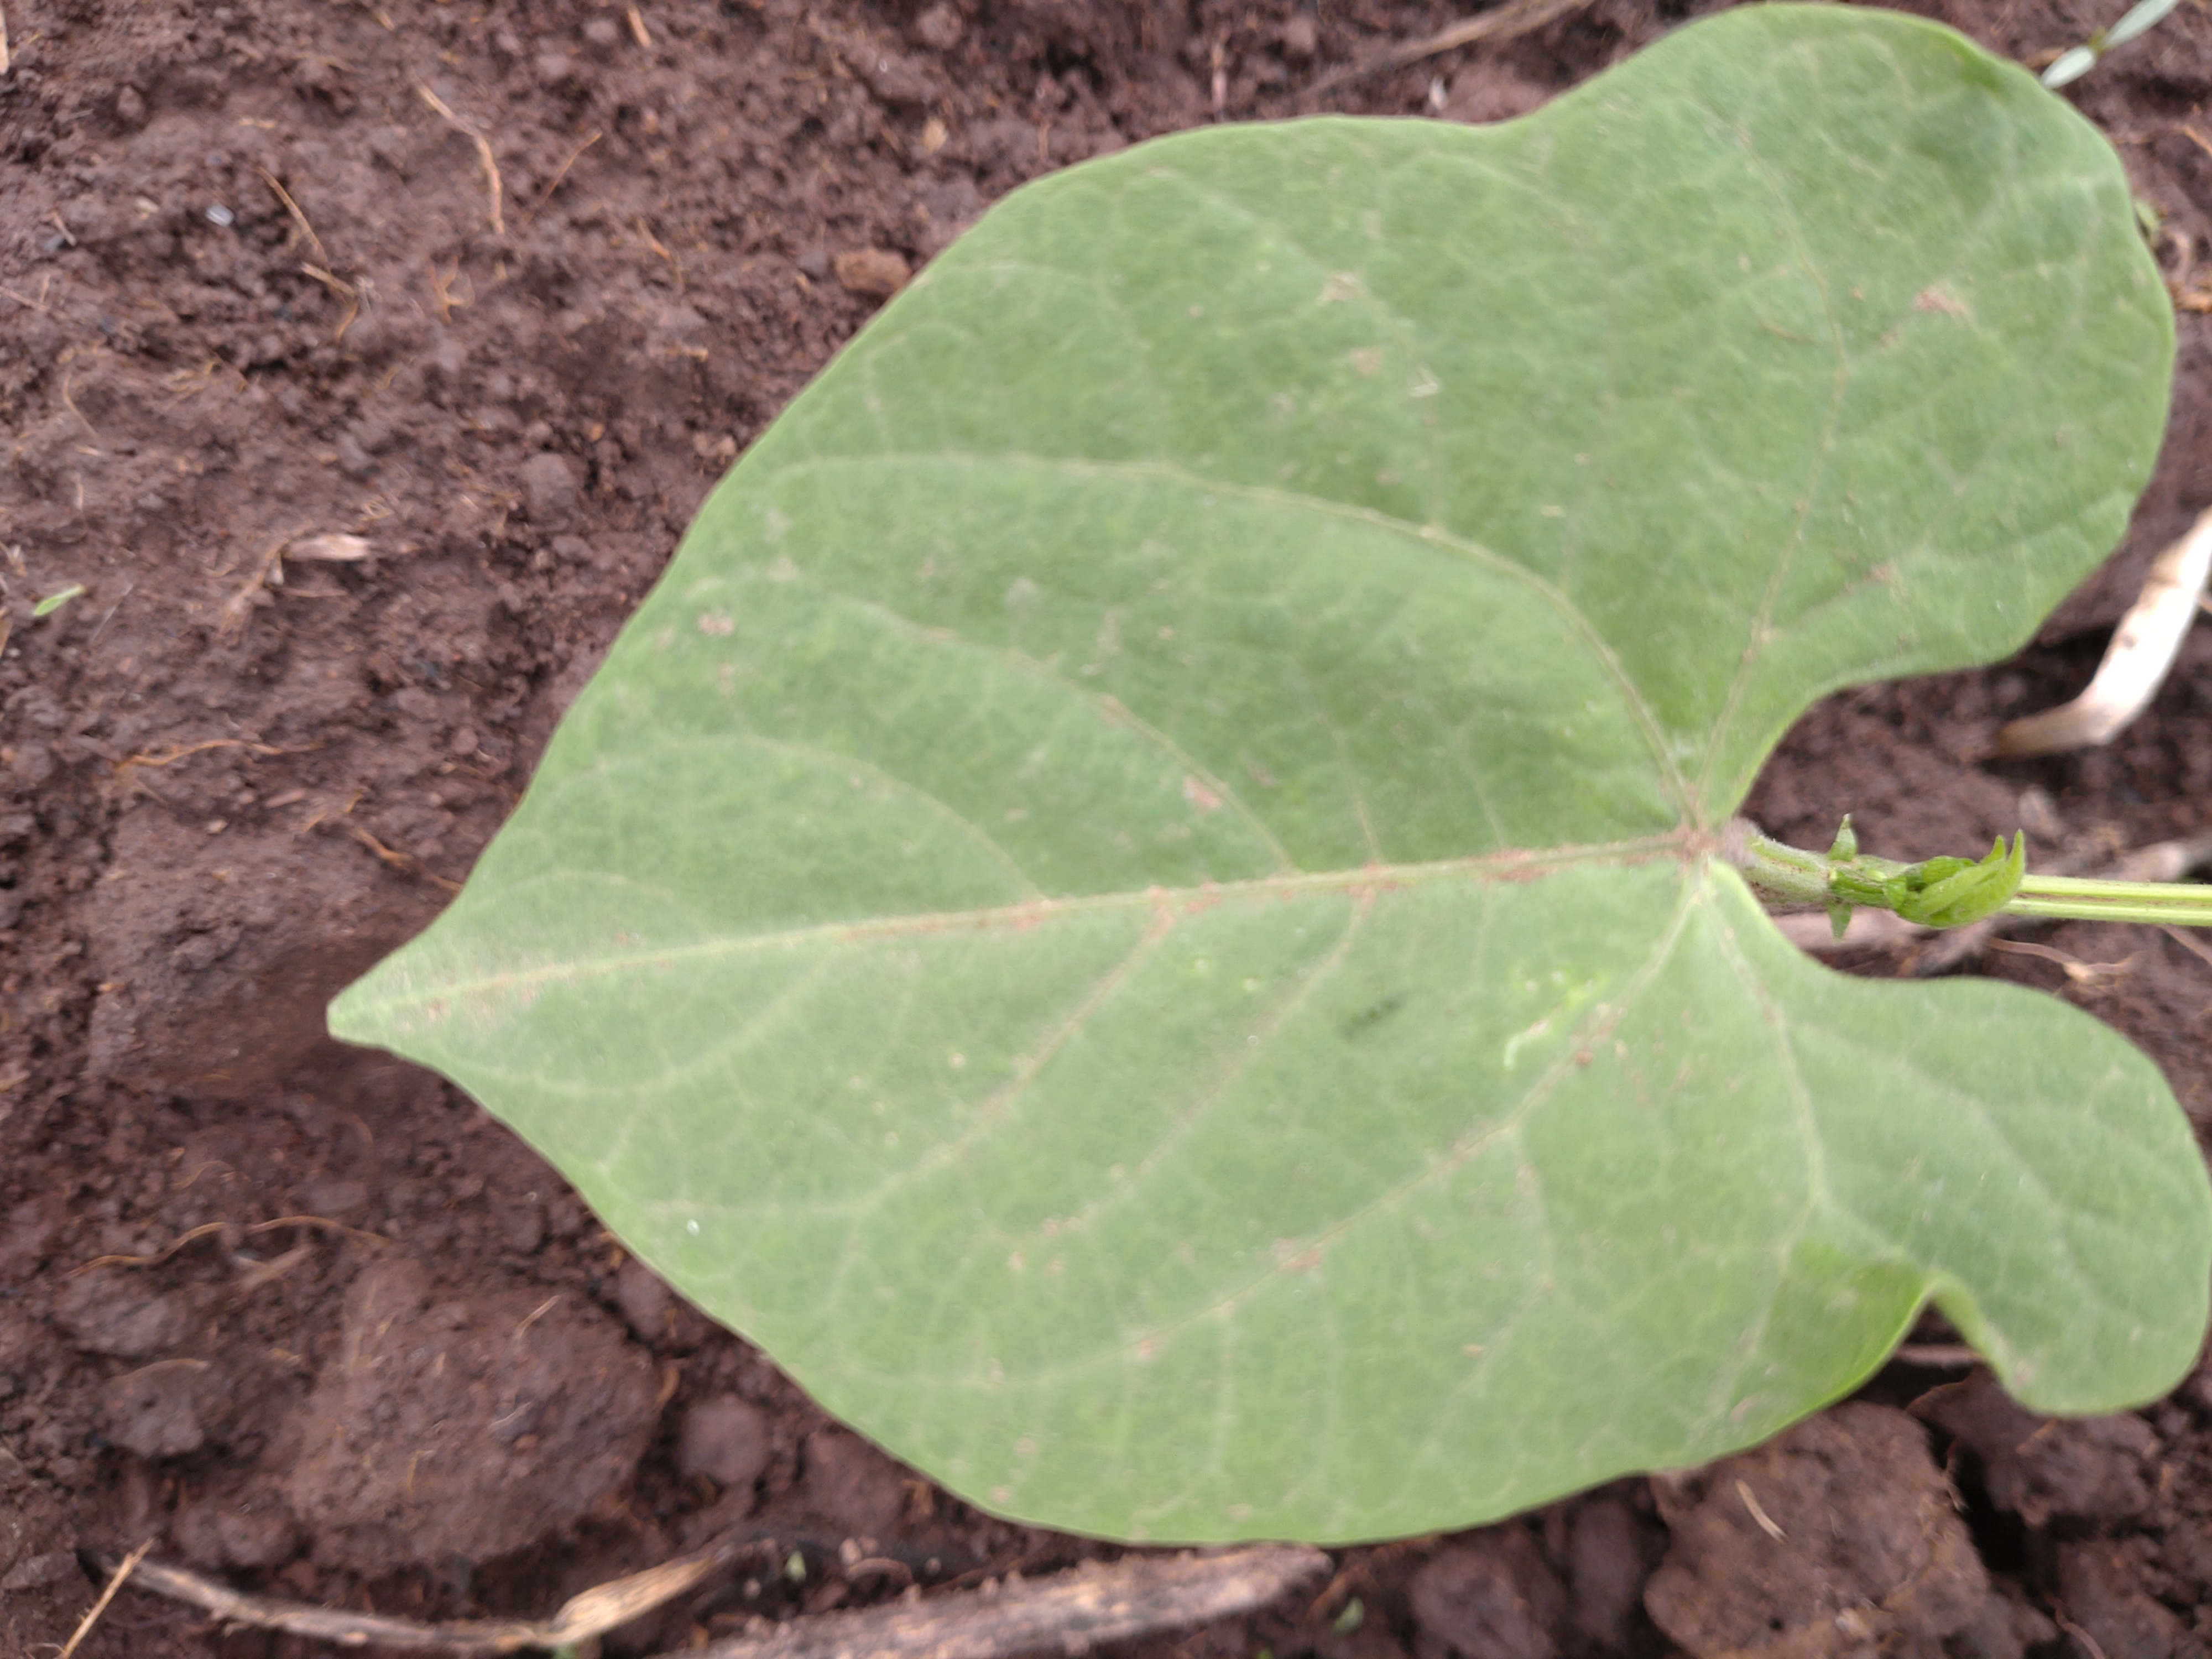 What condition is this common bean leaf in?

healthy
